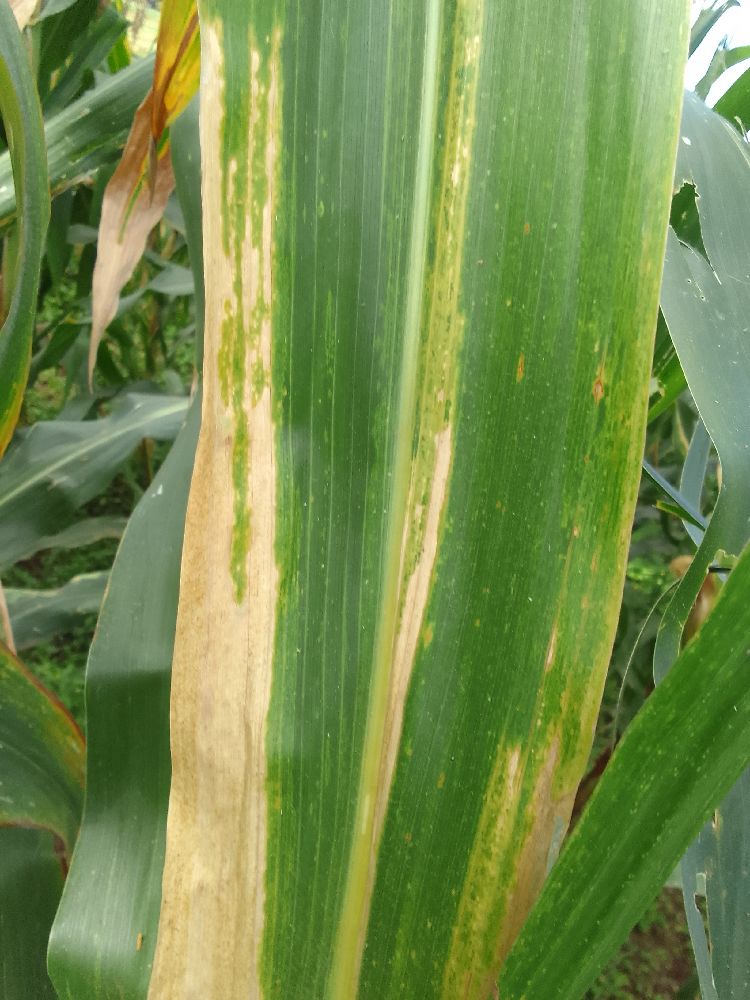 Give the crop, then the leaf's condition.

maize, maize lethal necrosis
